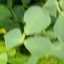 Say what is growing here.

unstructured weed
